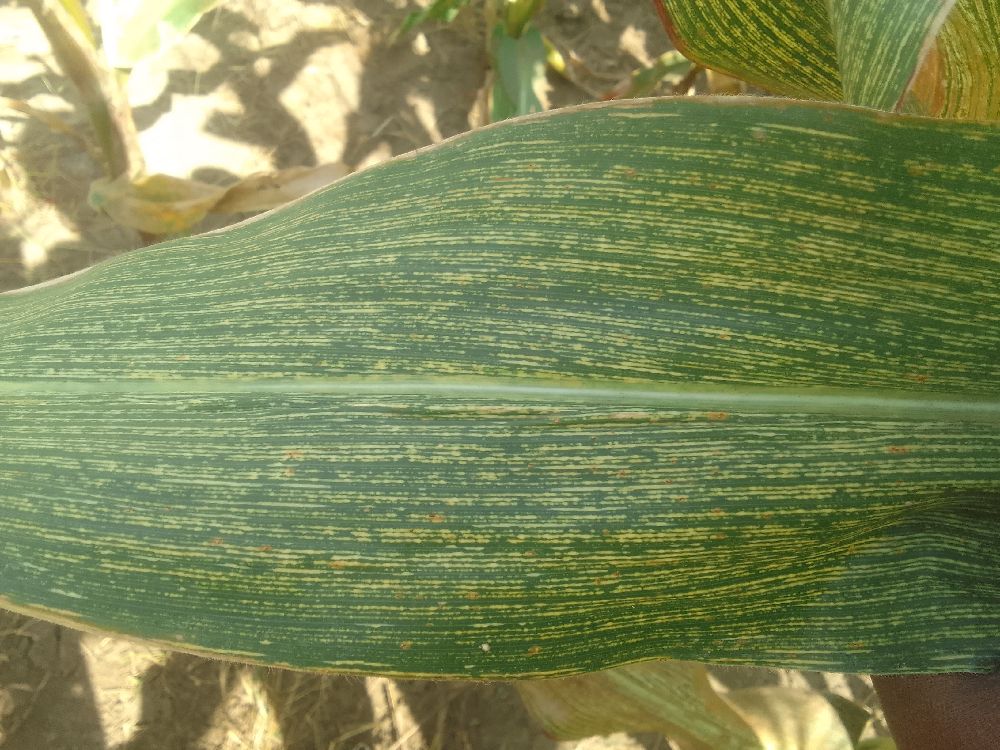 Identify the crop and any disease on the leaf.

maize, maize streak virus
